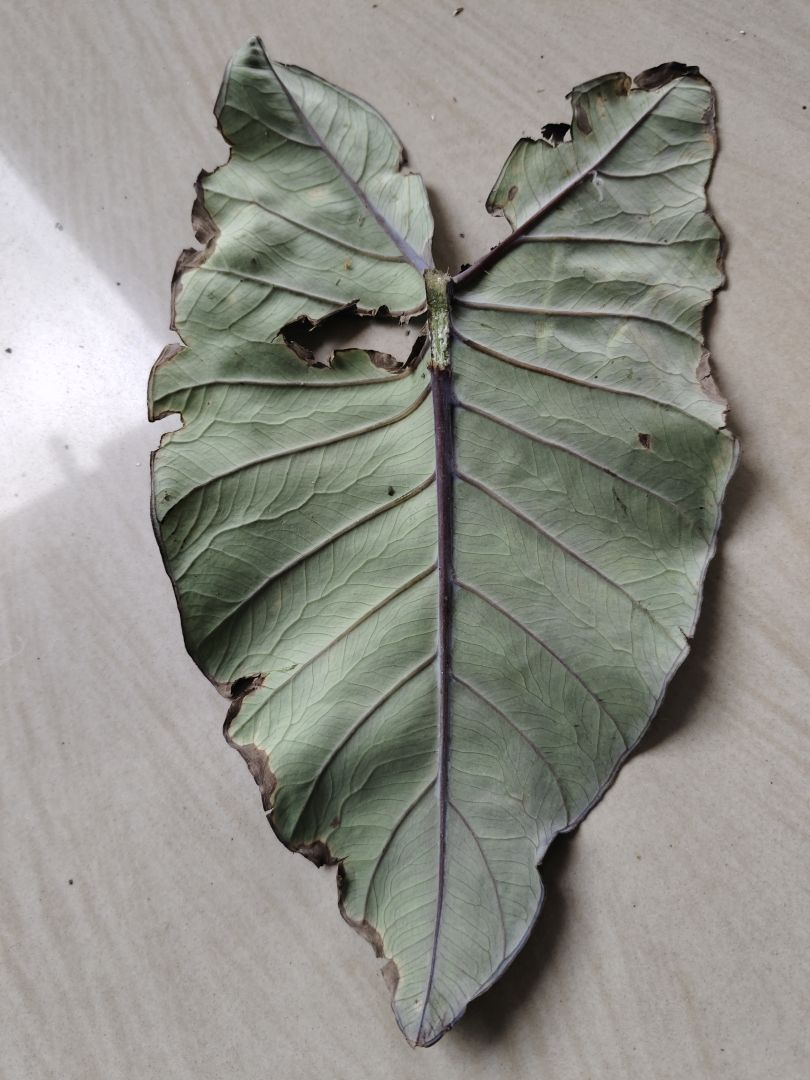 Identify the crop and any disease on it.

taro, leaf blight
